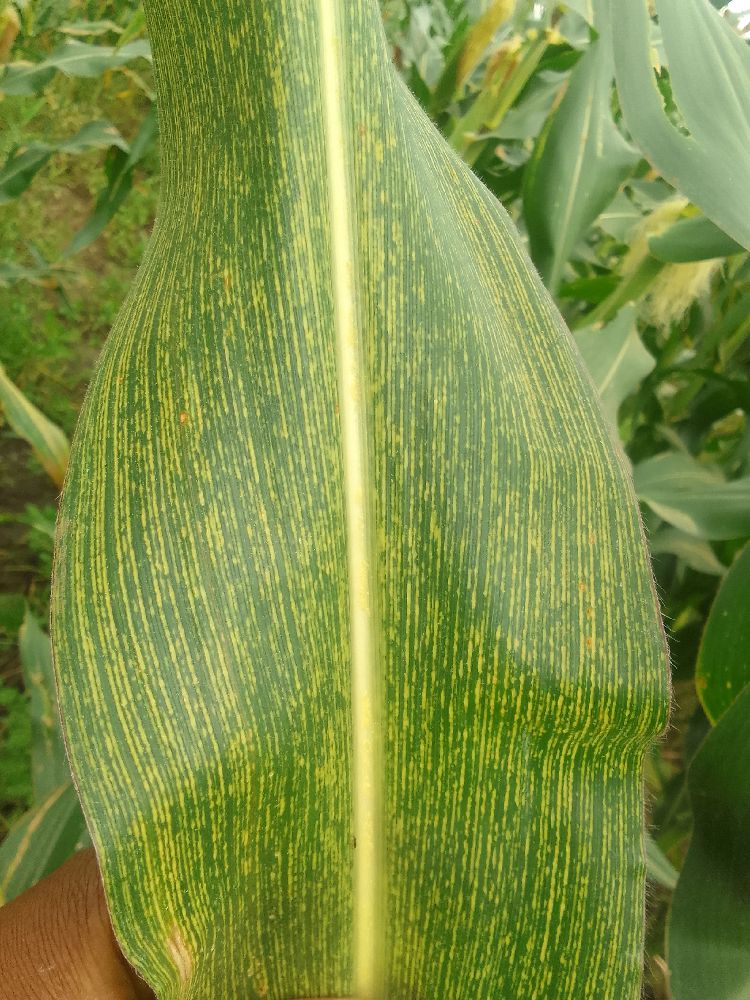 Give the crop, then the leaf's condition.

maize, maize streak virus
